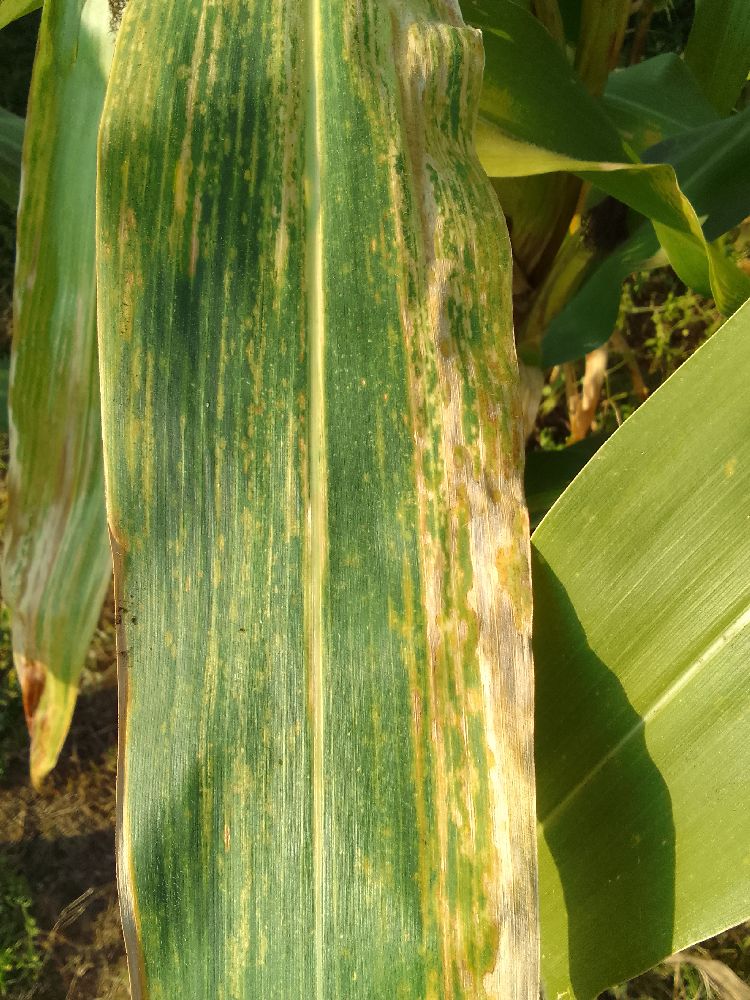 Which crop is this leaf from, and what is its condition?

maize, maize lethal necrosis
